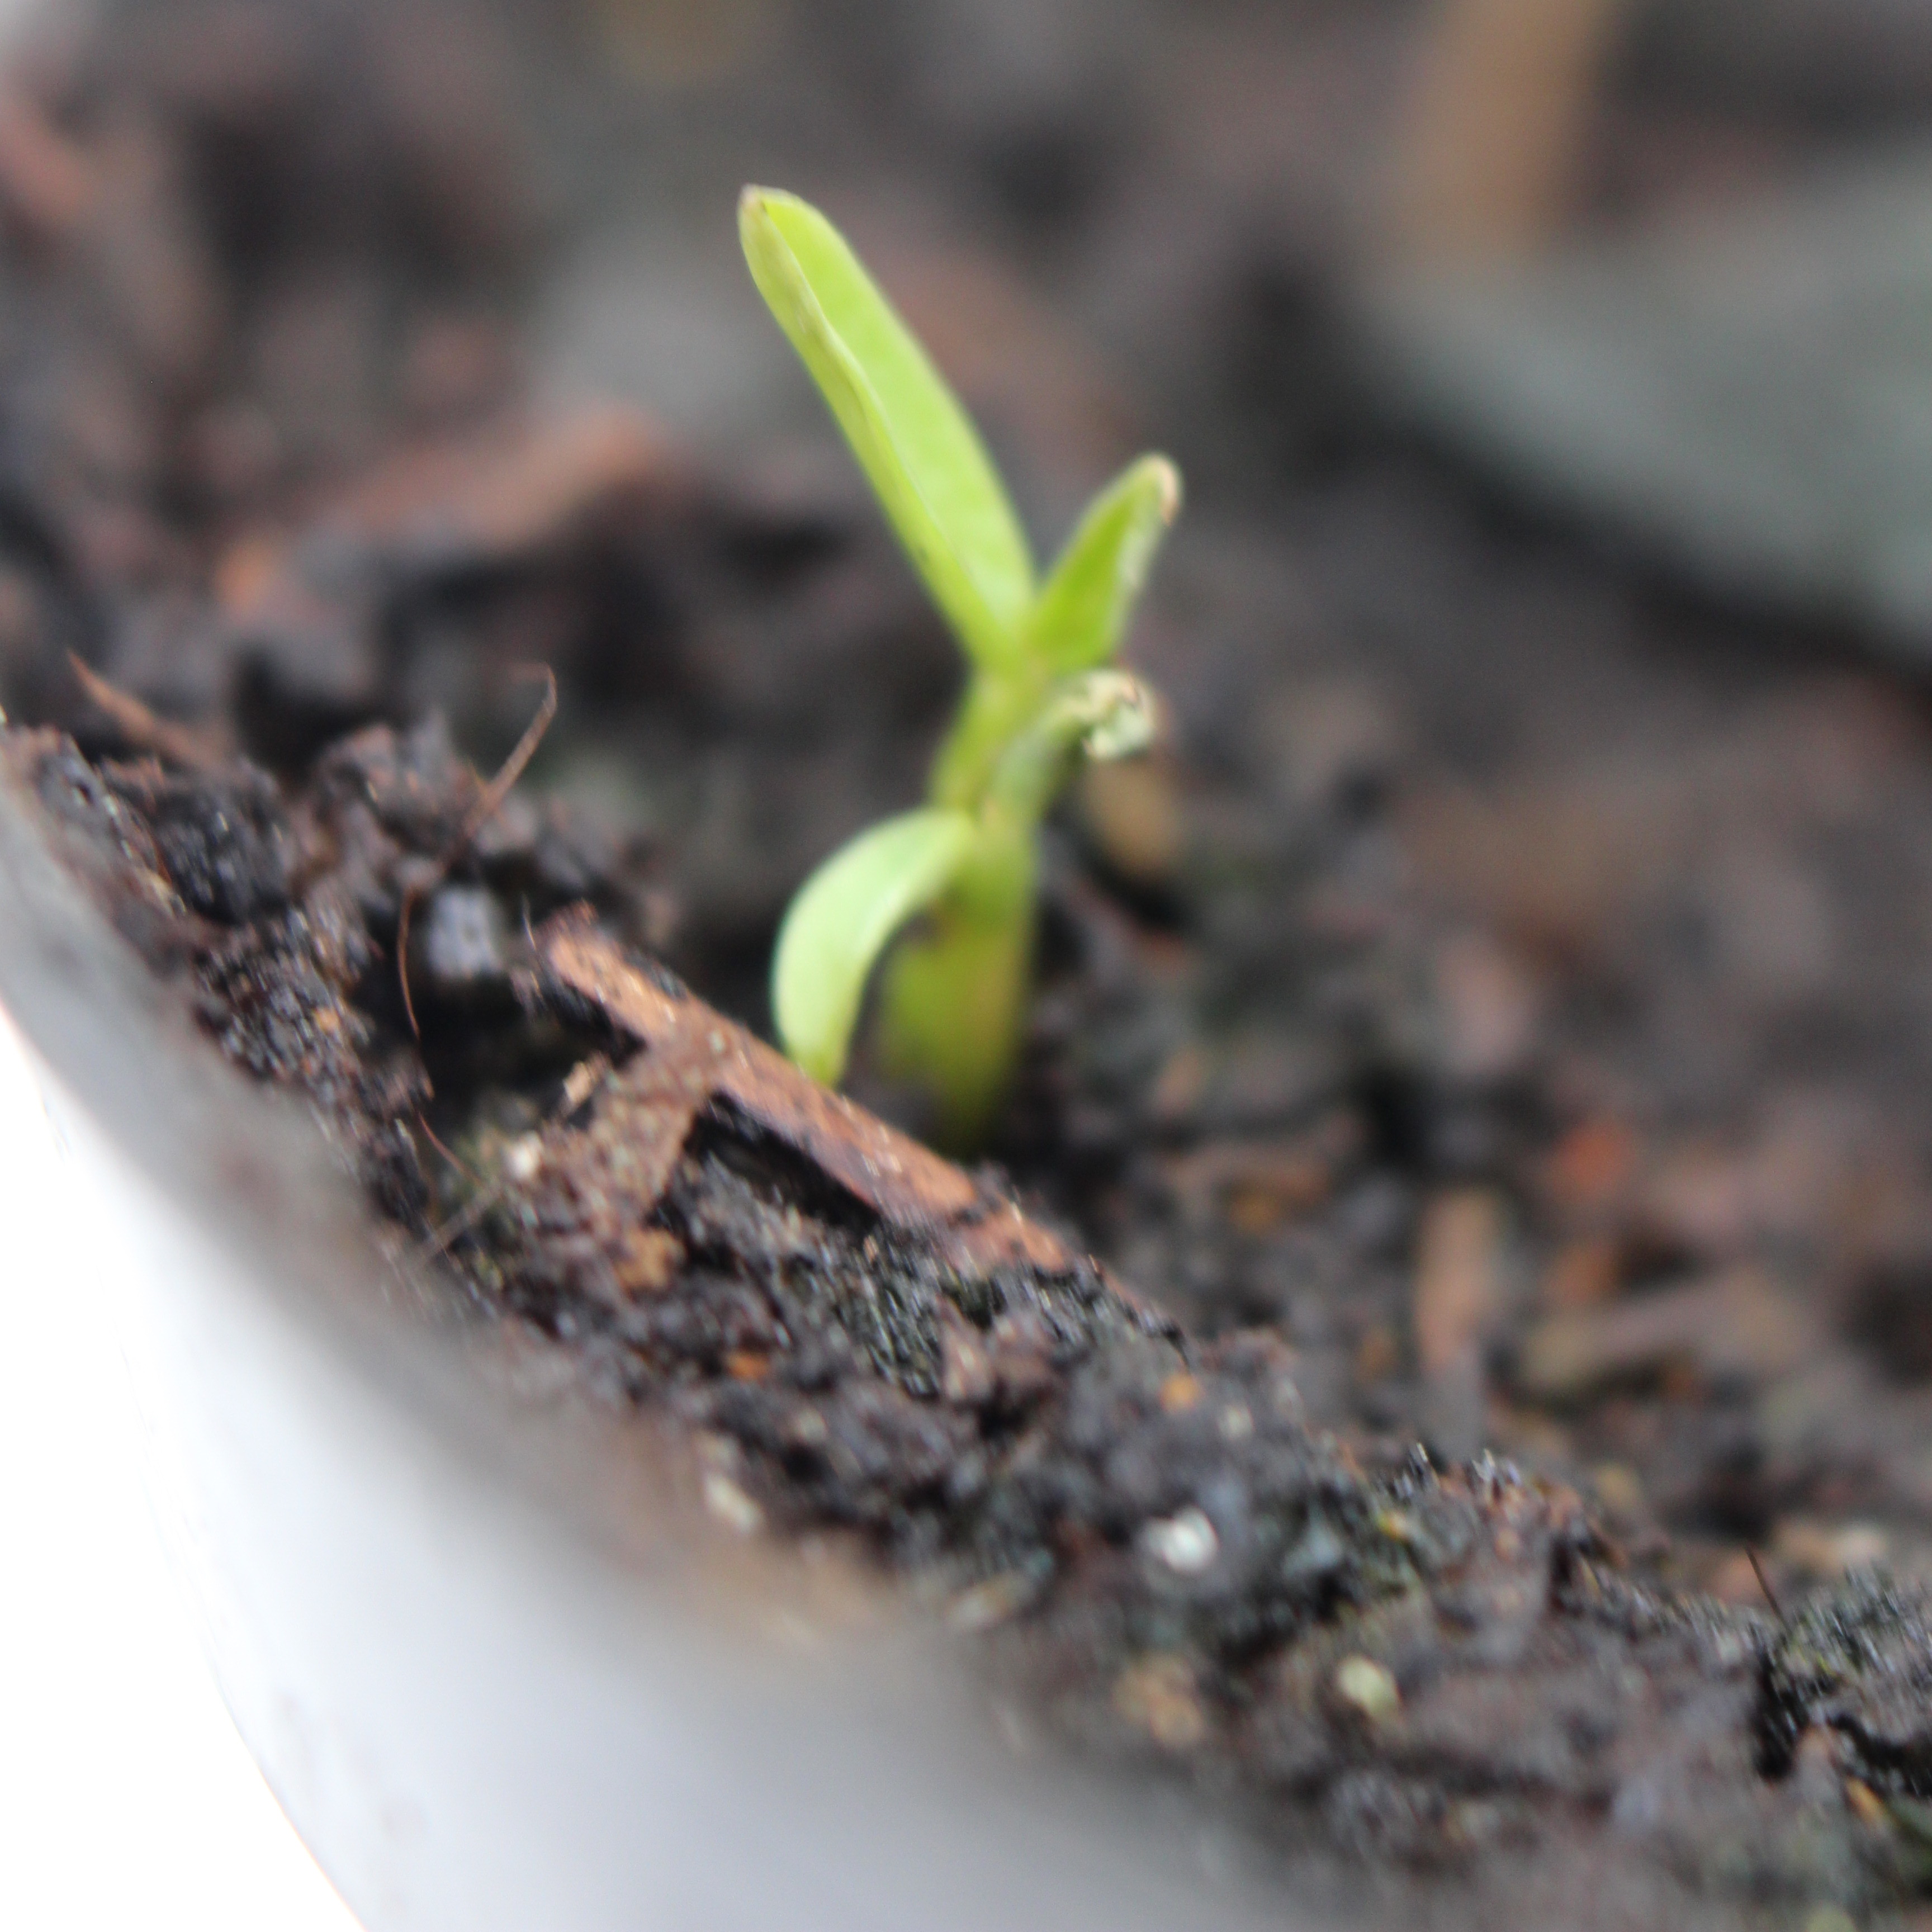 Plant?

Vicia sativa
